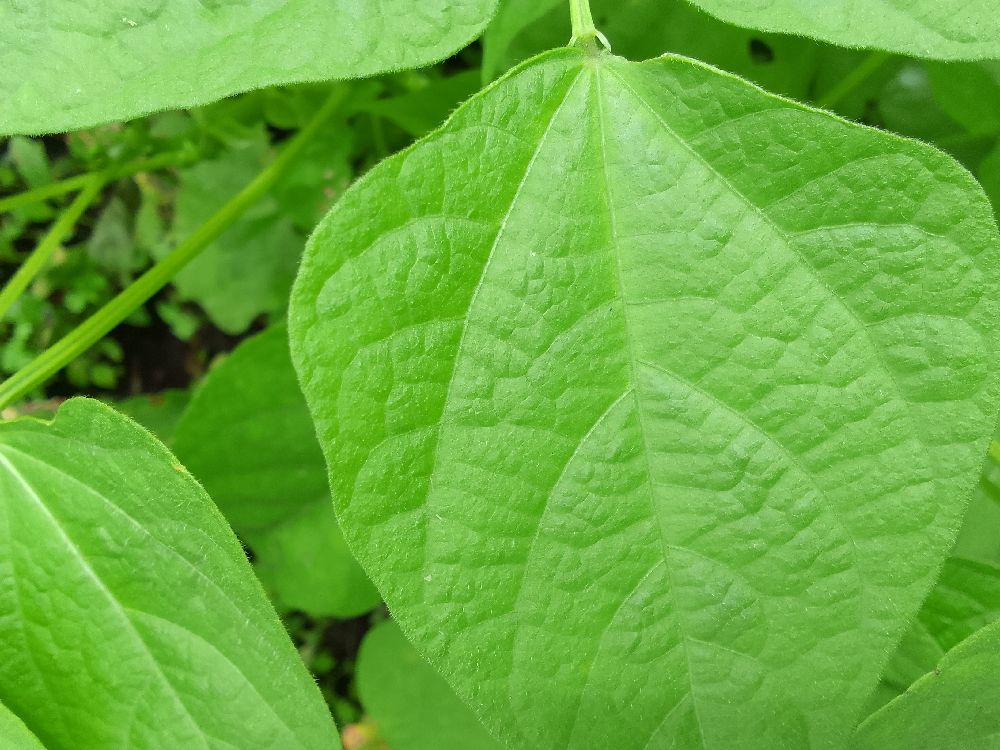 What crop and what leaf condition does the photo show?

common bean, healthy
